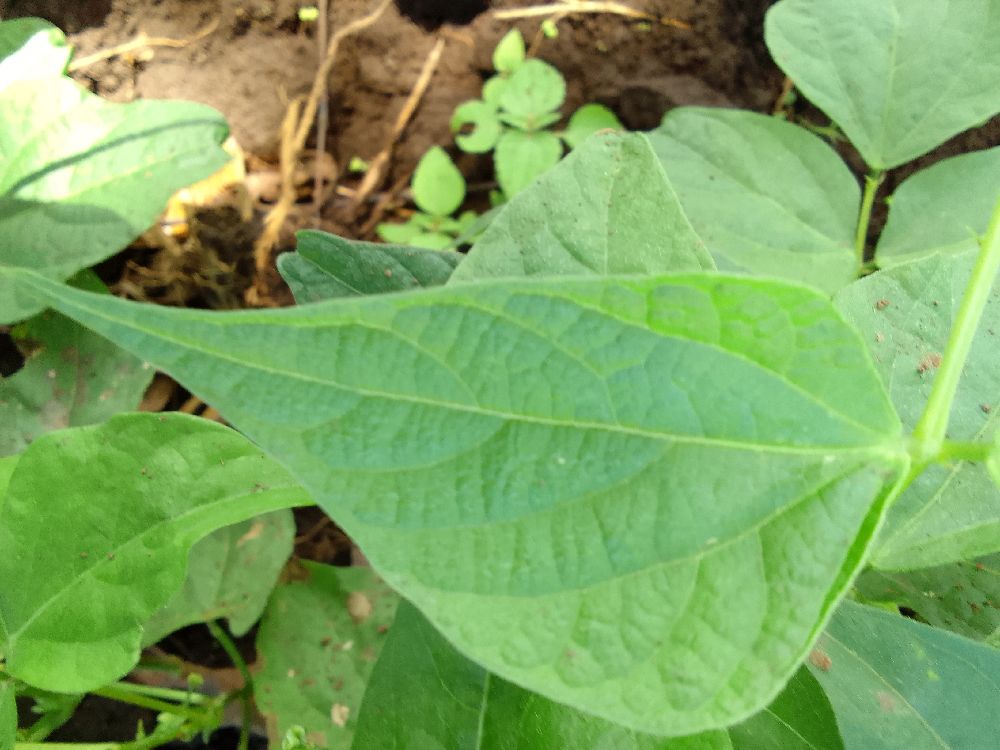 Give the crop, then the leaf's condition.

common bean, healthy
